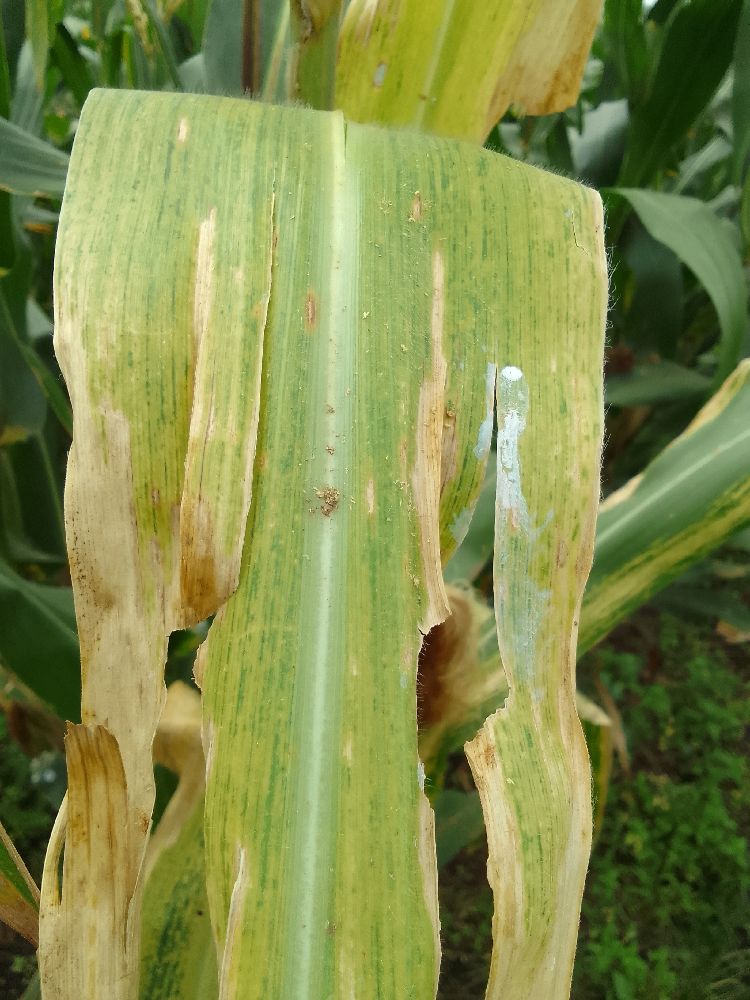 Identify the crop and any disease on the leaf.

maize, maize lethal necrosis
